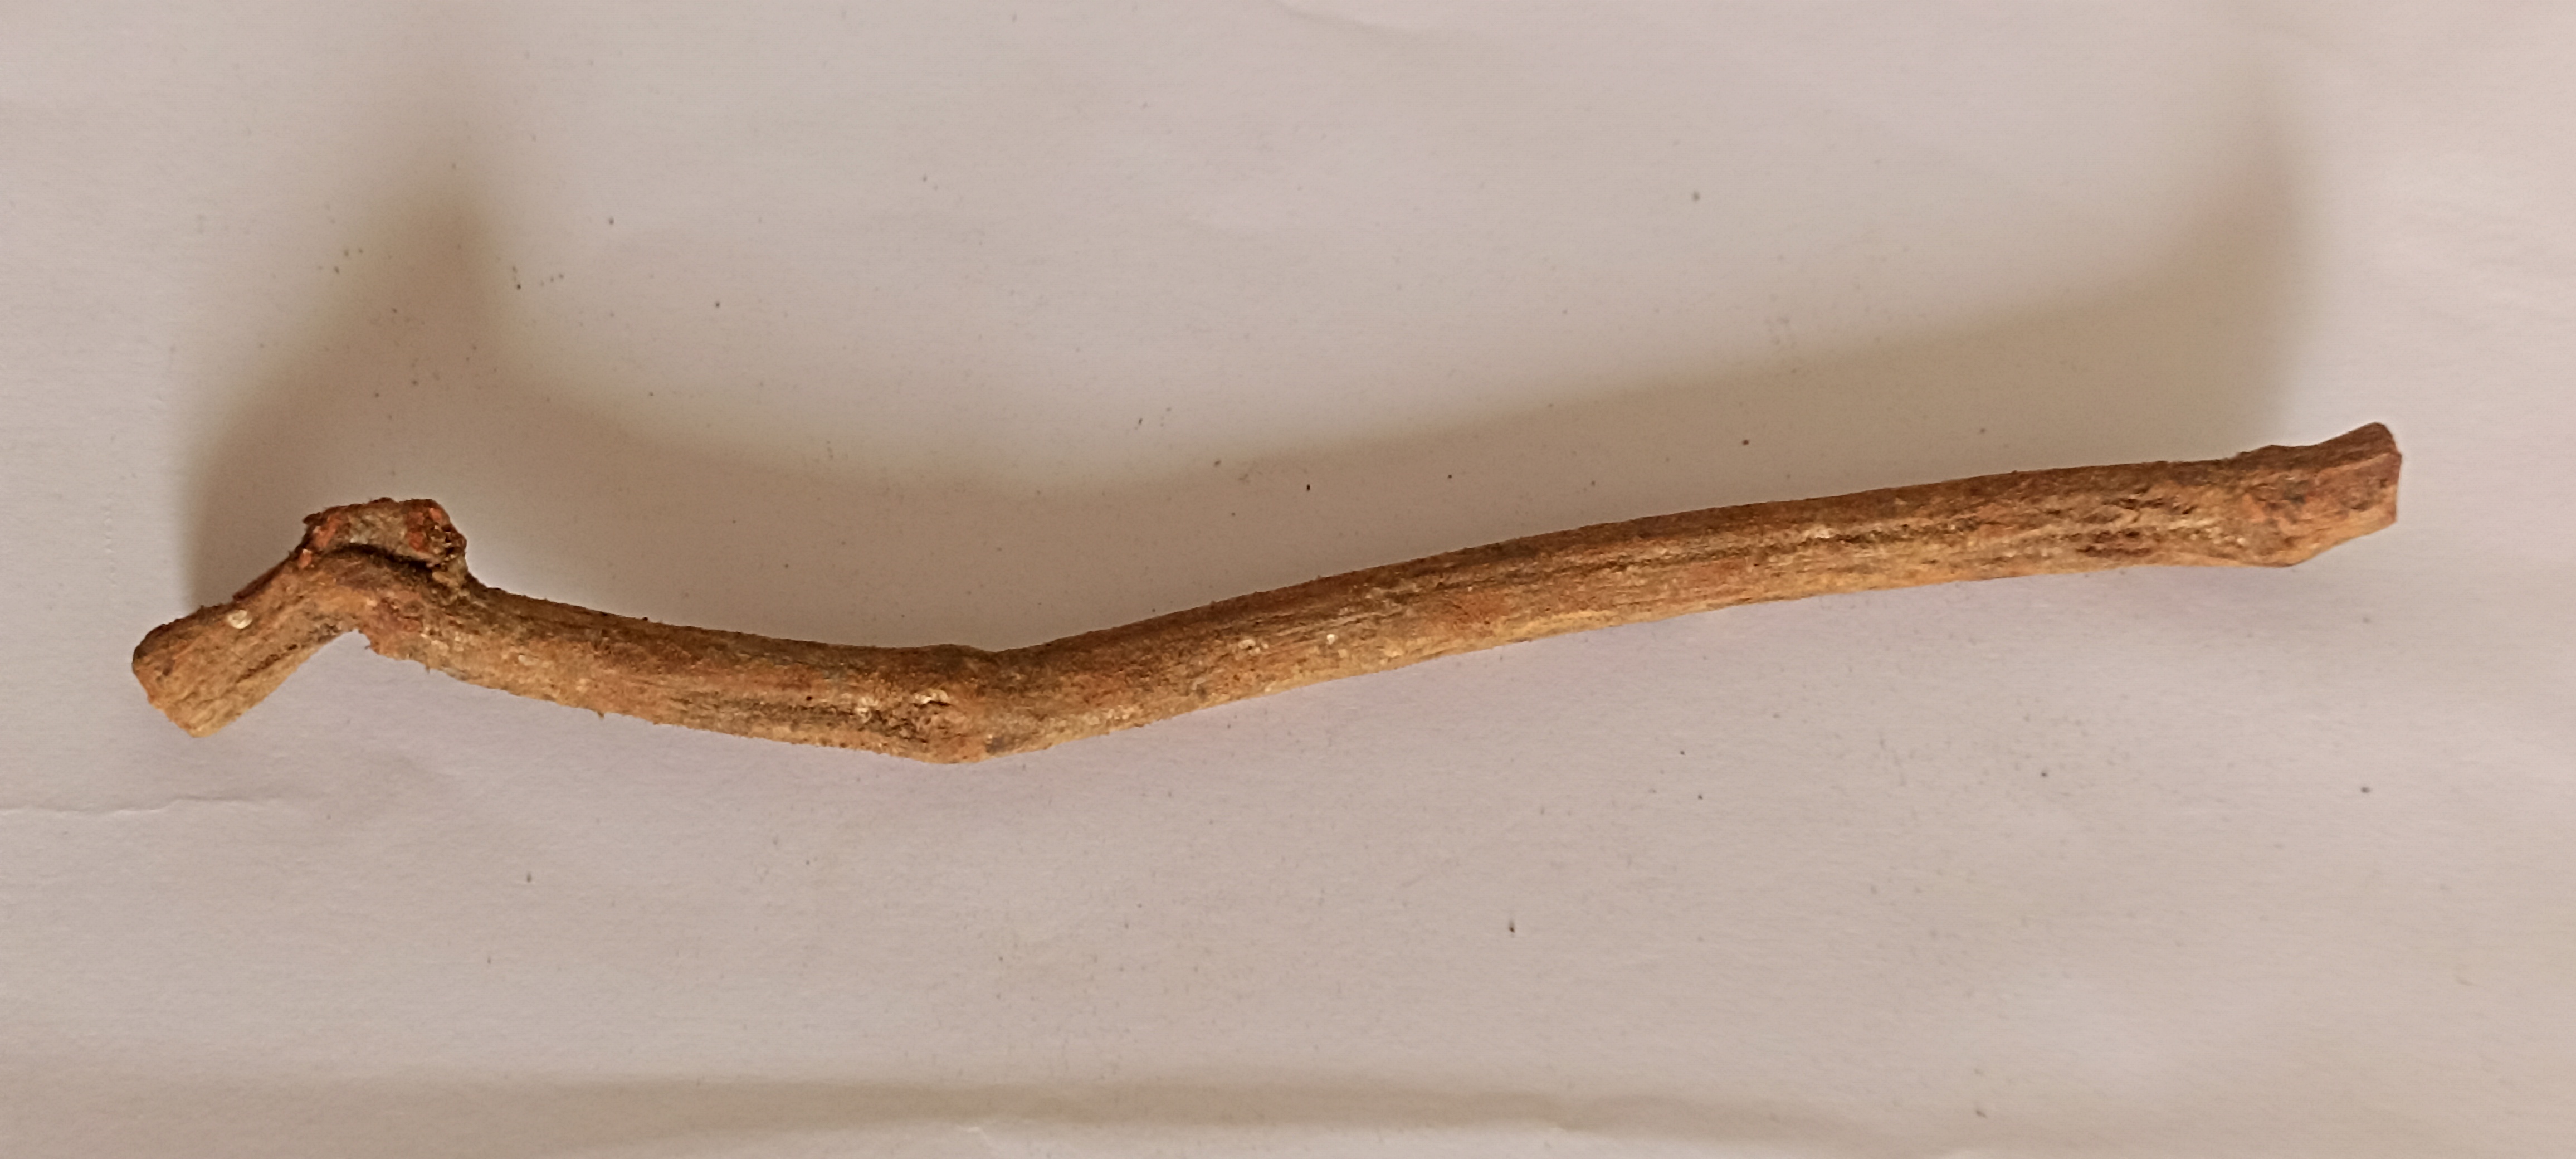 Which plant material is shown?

manjistha
